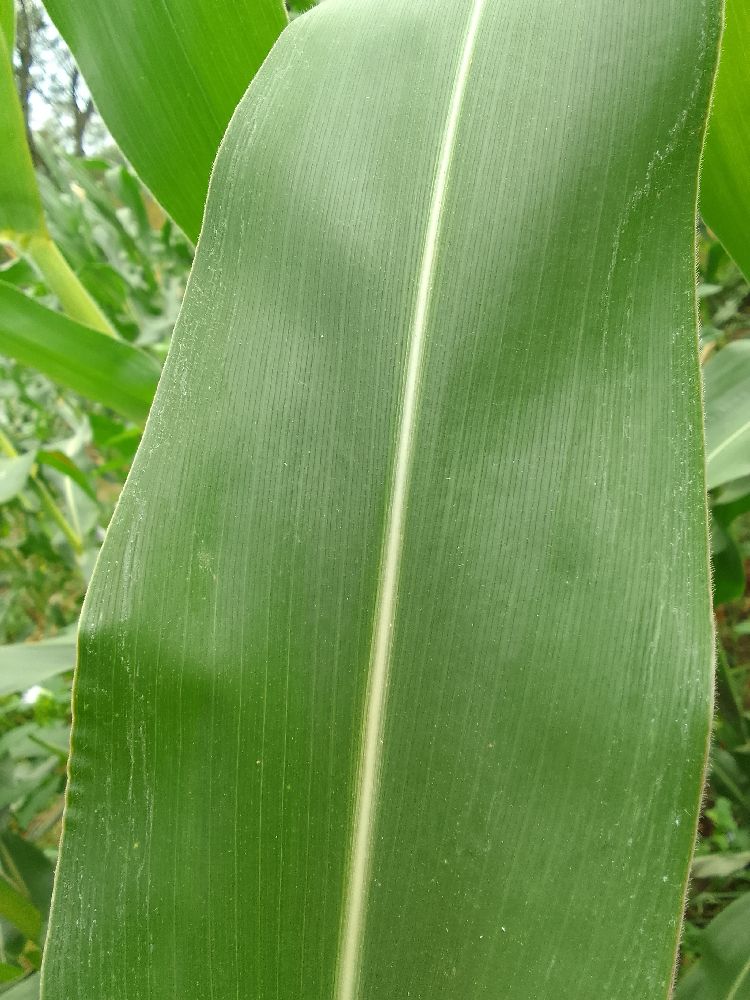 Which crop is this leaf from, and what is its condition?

maize, healthy
